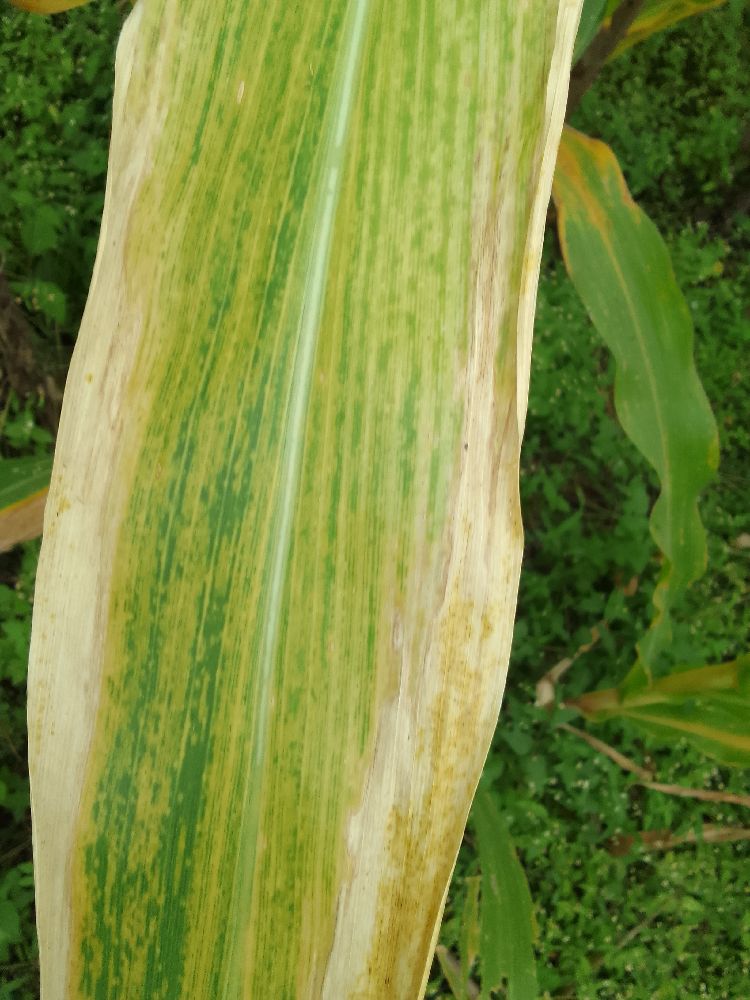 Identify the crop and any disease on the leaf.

maize, maize lethal necrosis
